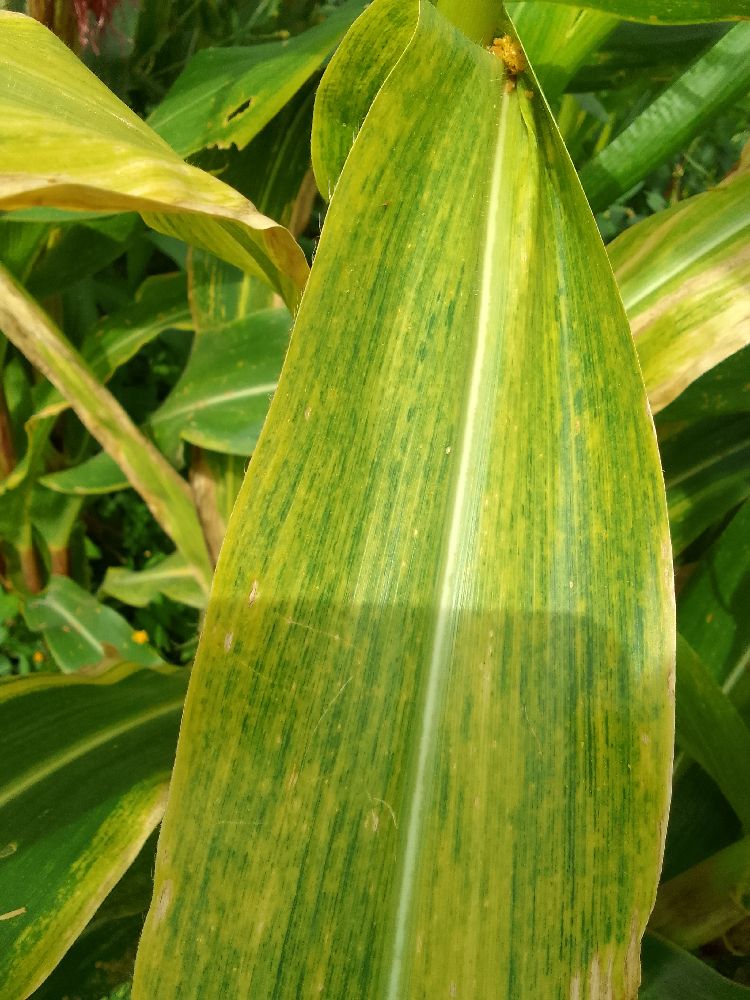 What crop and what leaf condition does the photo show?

maize, maize lethal necrosis
